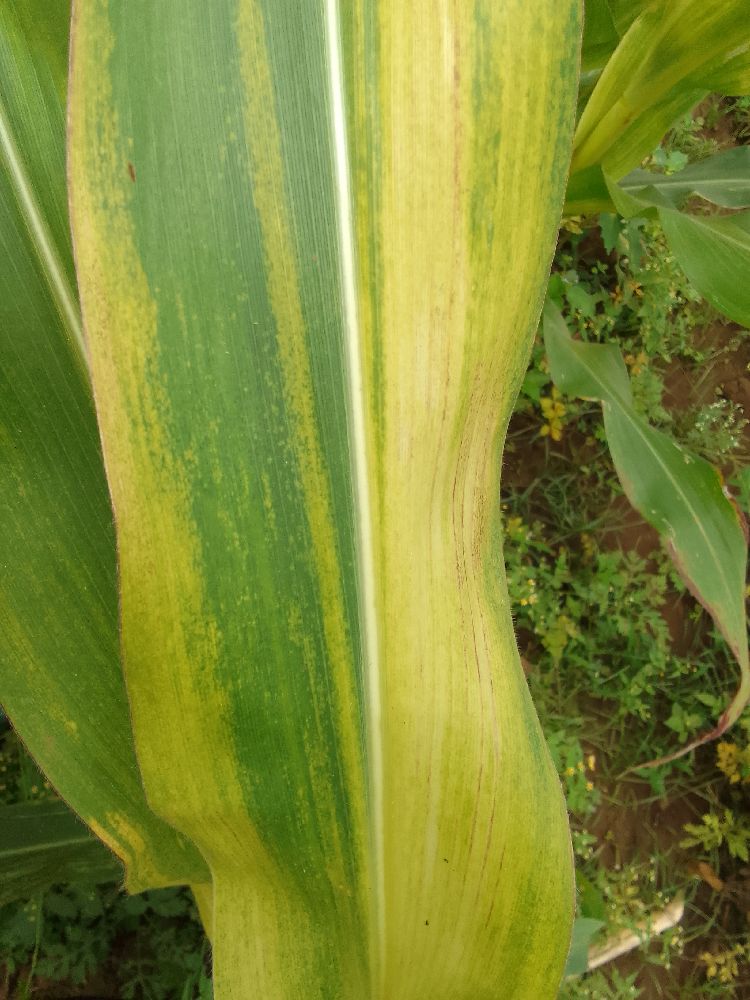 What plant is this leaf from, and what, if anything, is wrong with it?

maize, maize lethal necrosis
